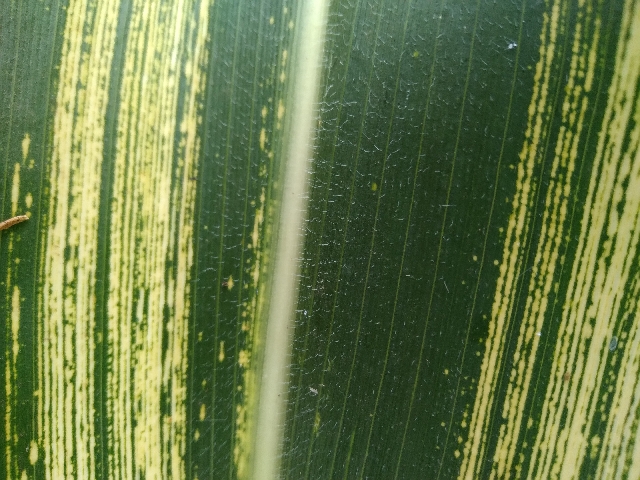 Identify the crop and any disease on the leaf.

maize, maize streak virus
